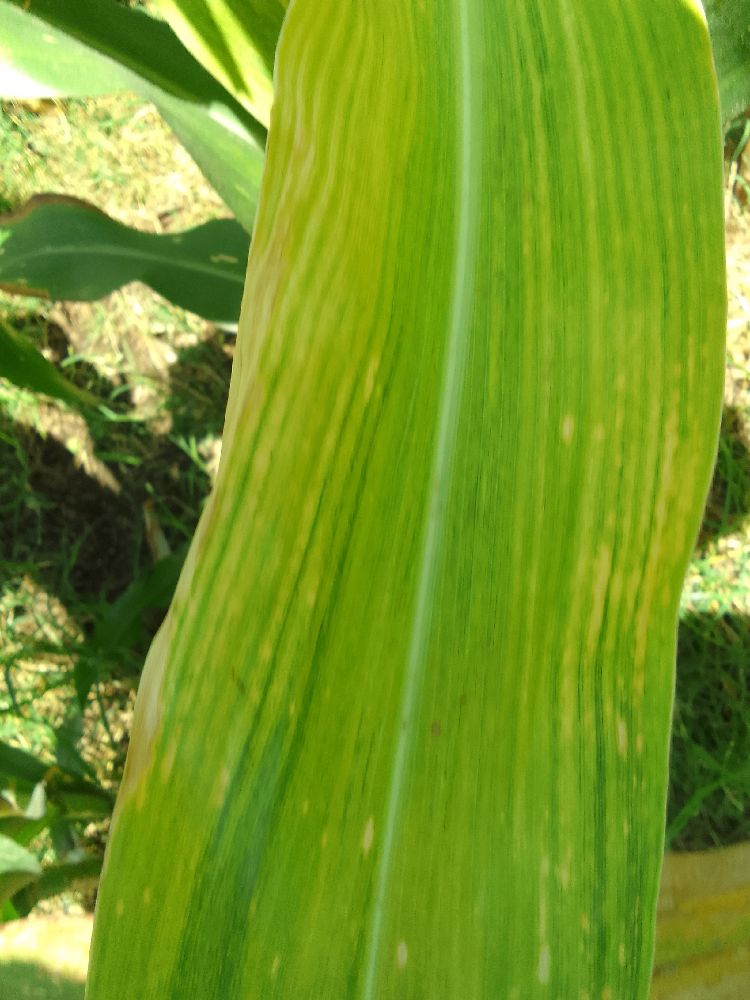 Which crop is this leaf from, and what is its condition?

maize, maize lethal necrosis
